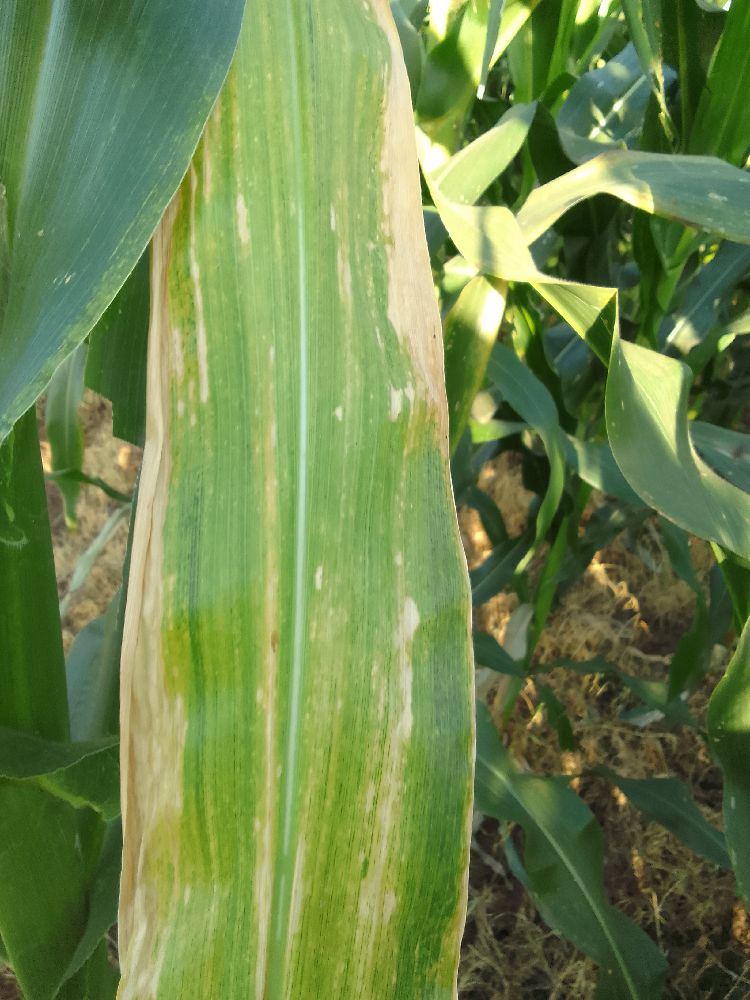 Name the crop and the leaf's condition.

maize, maize lethal necrosis
